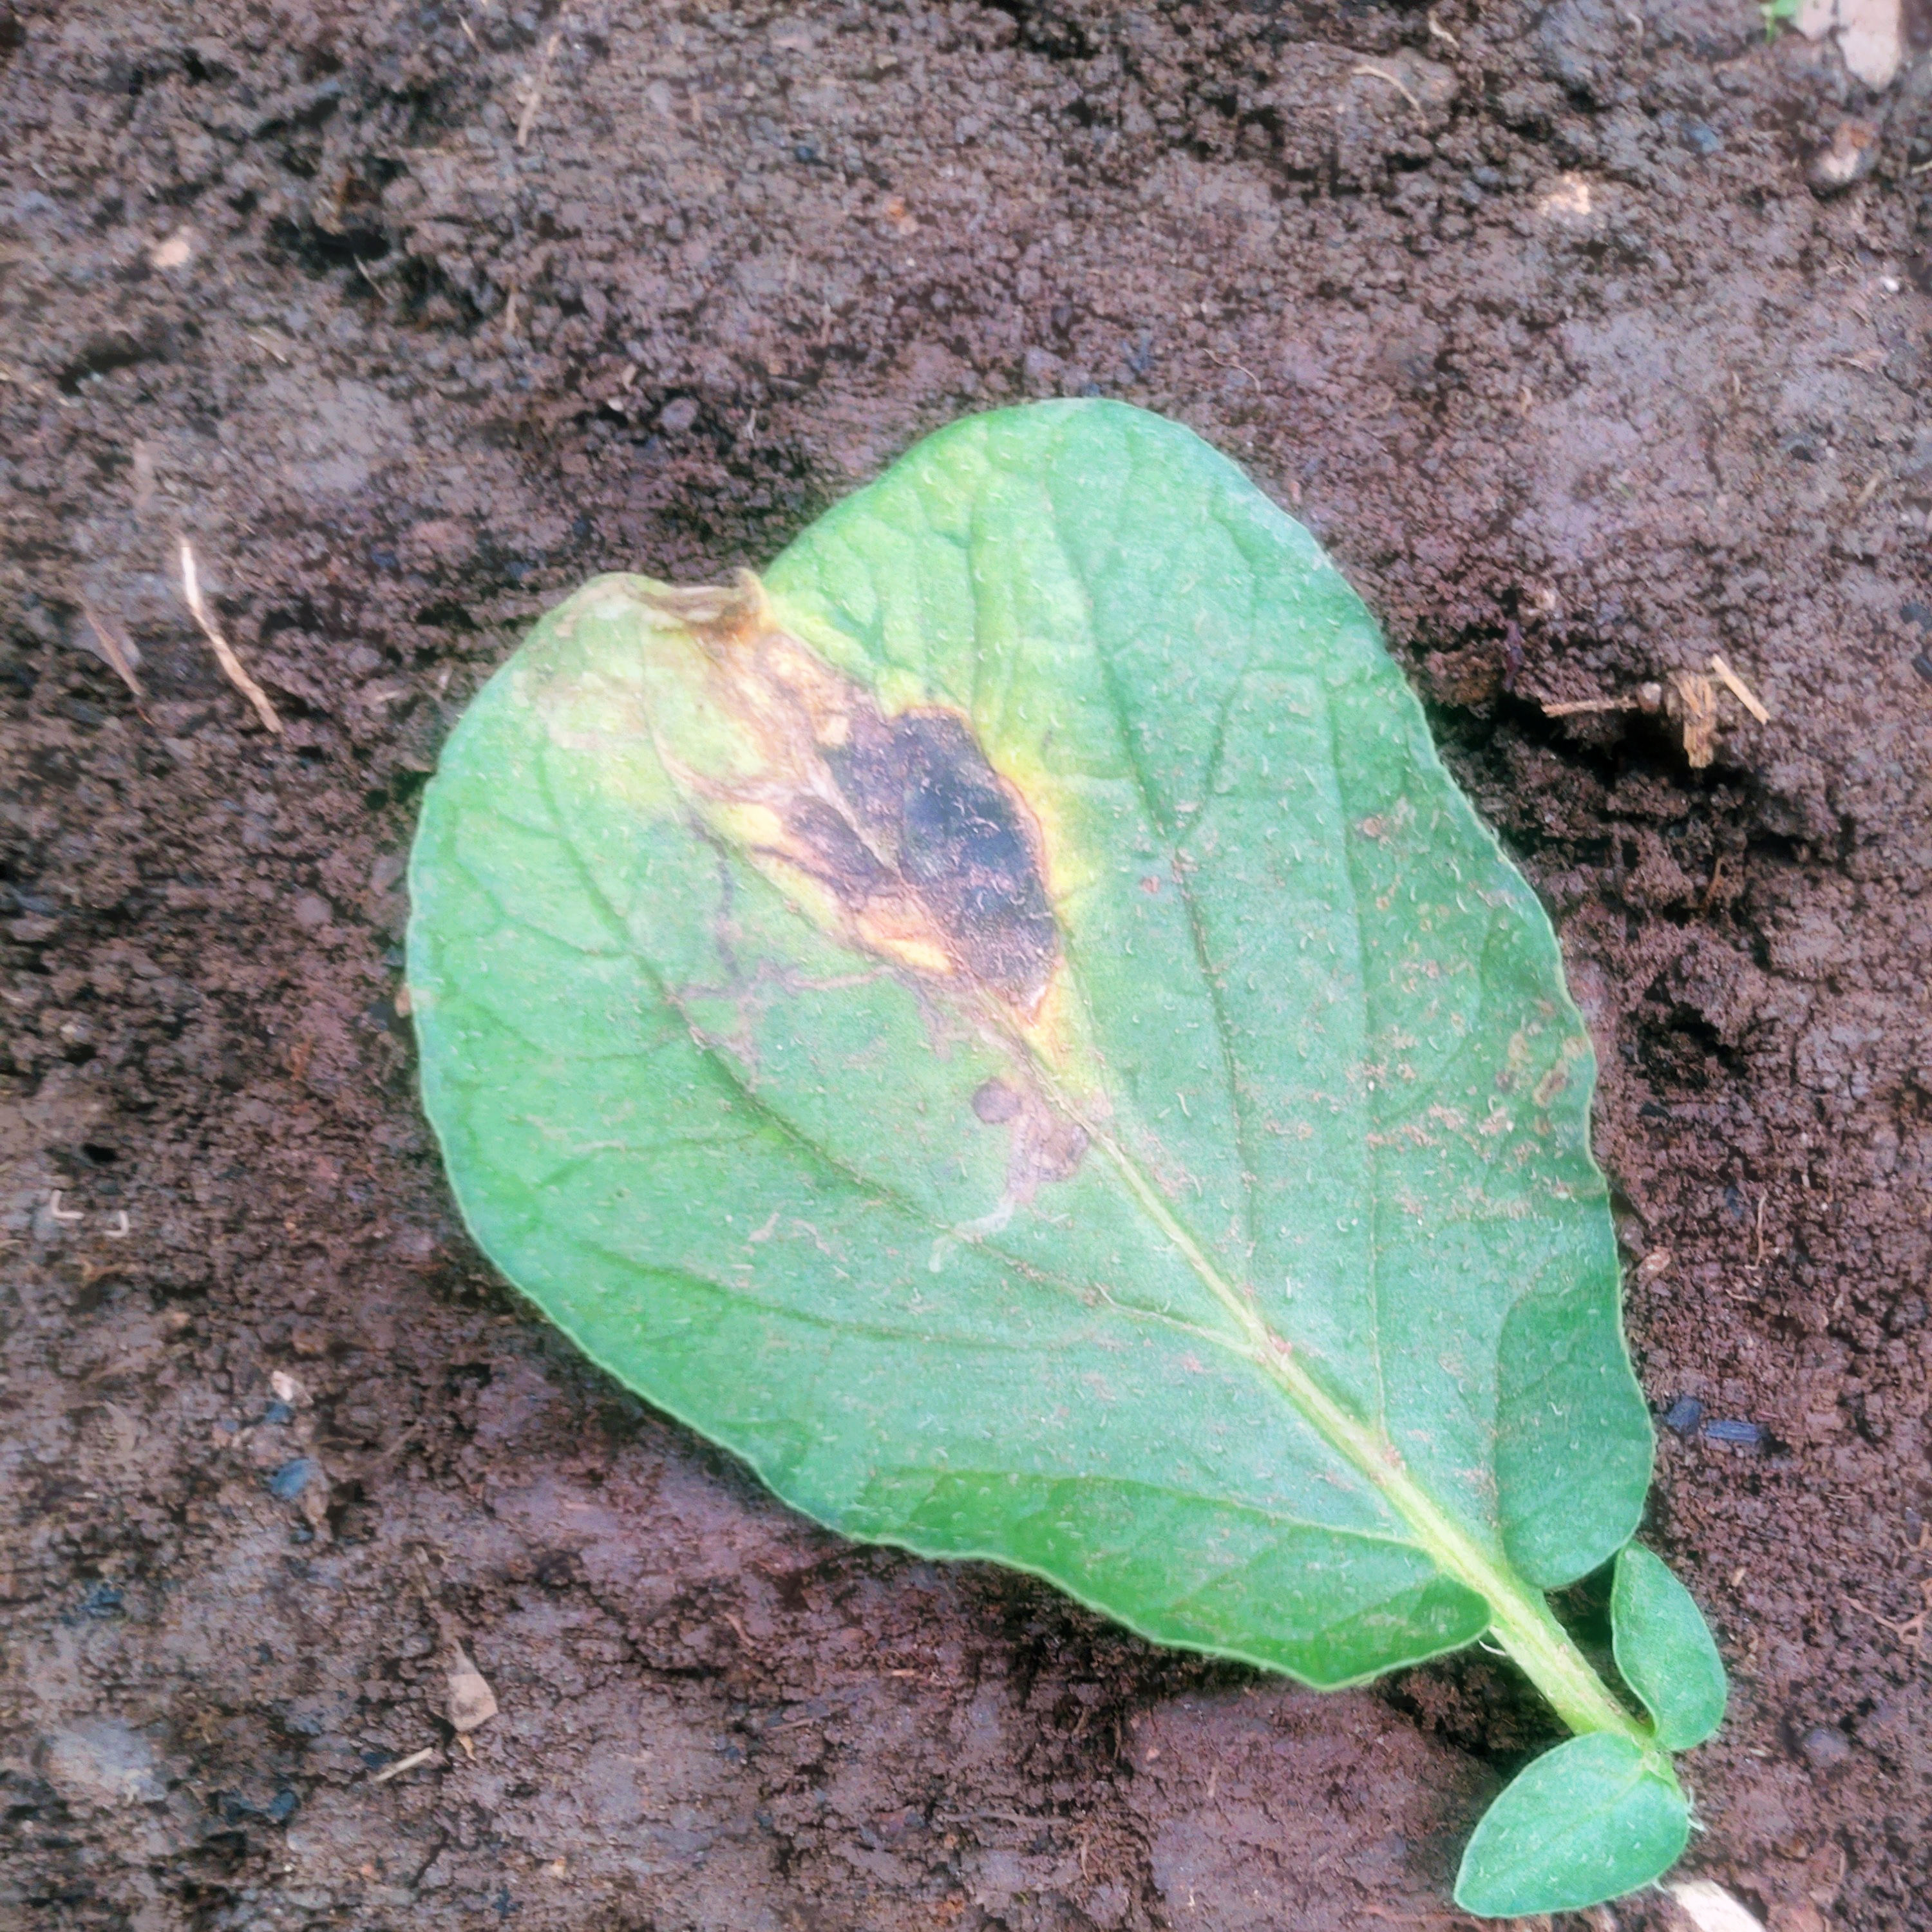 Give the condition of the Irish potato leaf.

late blight
